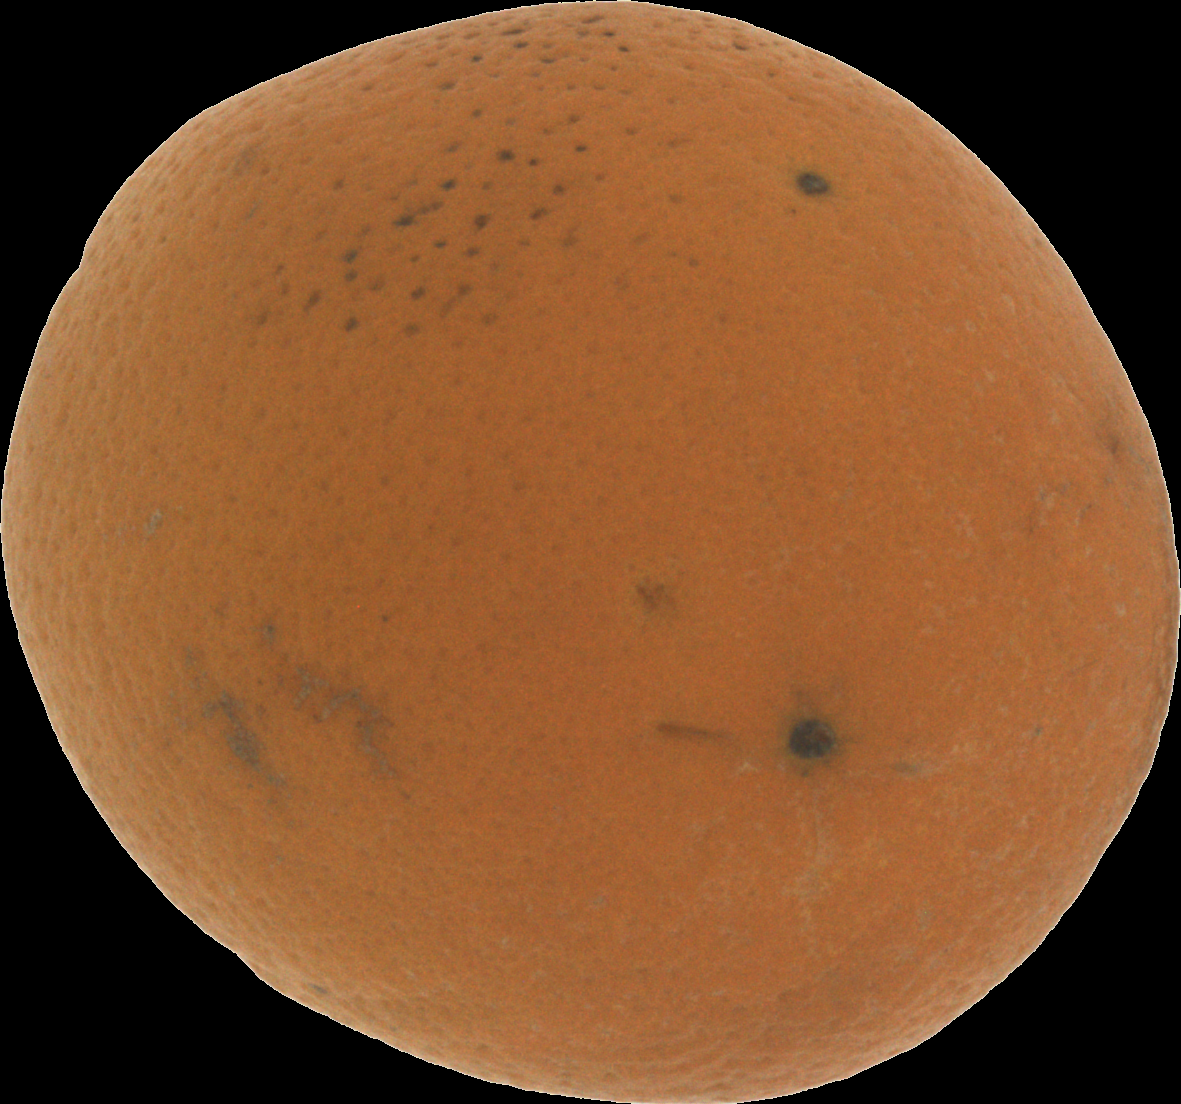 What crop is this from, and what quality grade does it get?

orange, bad
